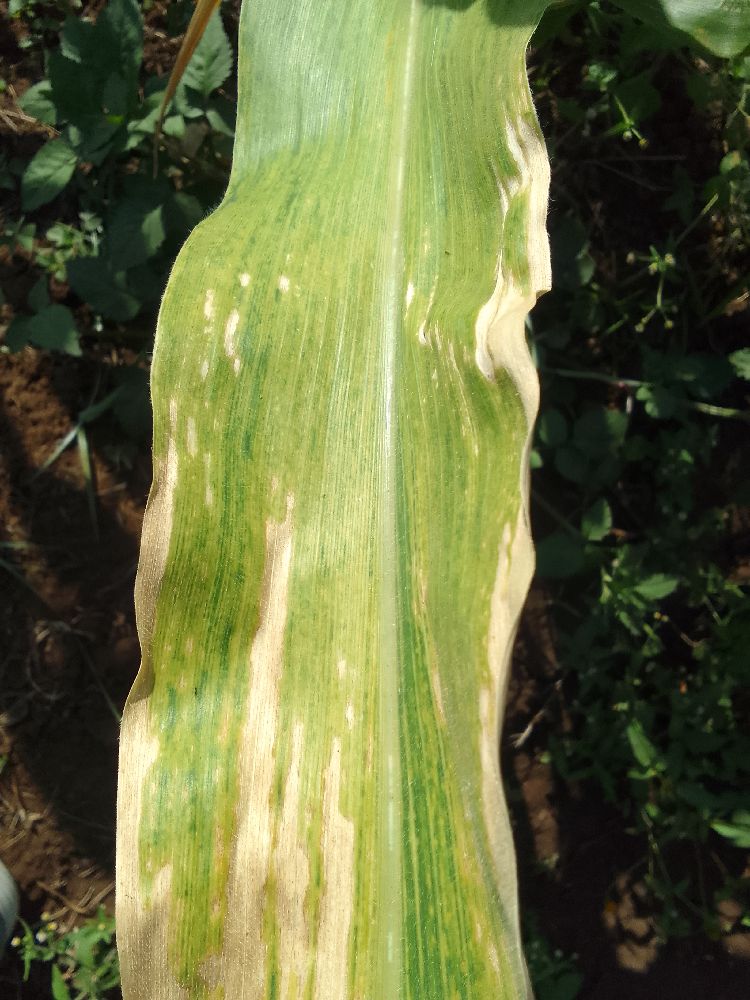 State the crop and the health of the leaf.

maize, maize lethal necrosis
